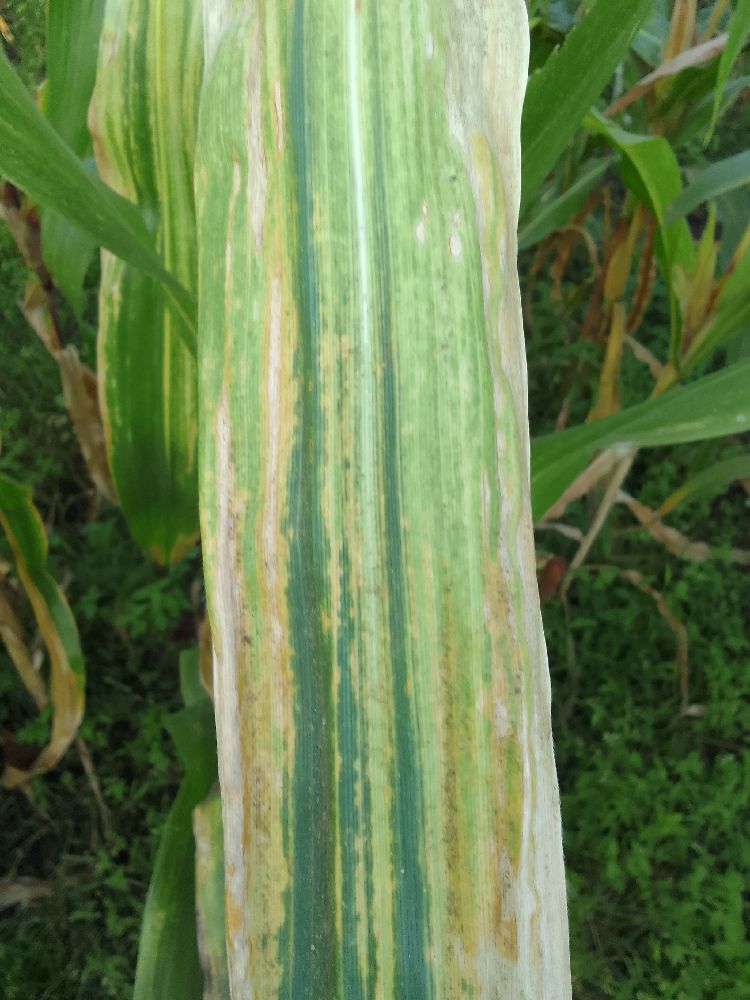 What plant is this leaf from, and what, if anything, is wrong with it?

maize, maize lethal necrosis
